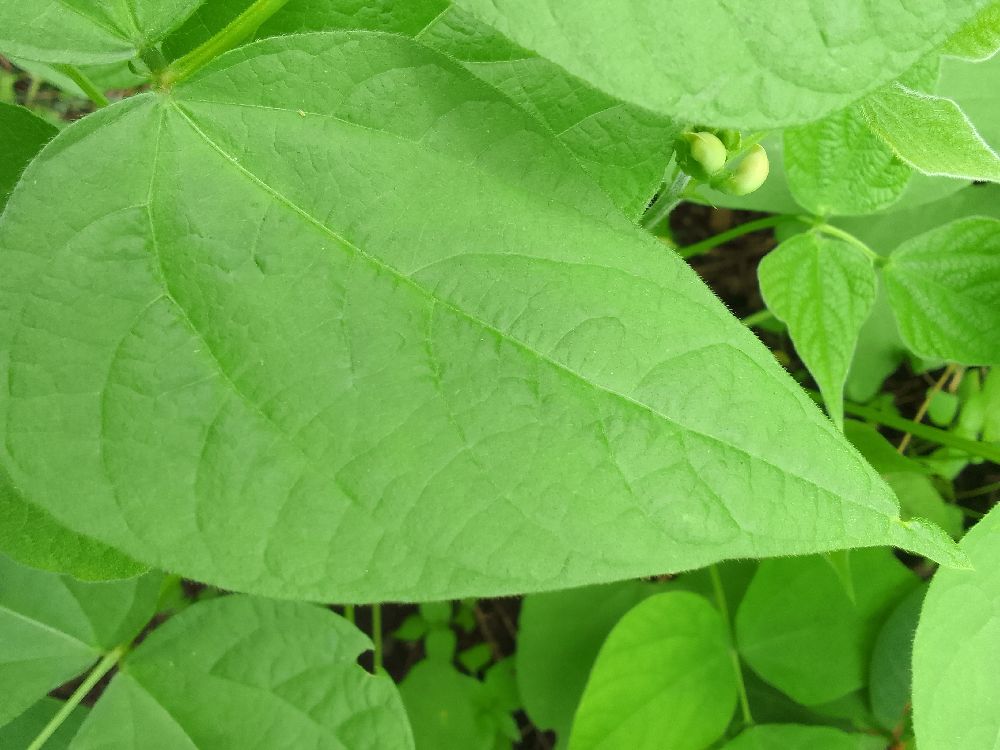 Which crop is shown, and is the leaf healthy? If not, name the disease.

common bean, healthy
